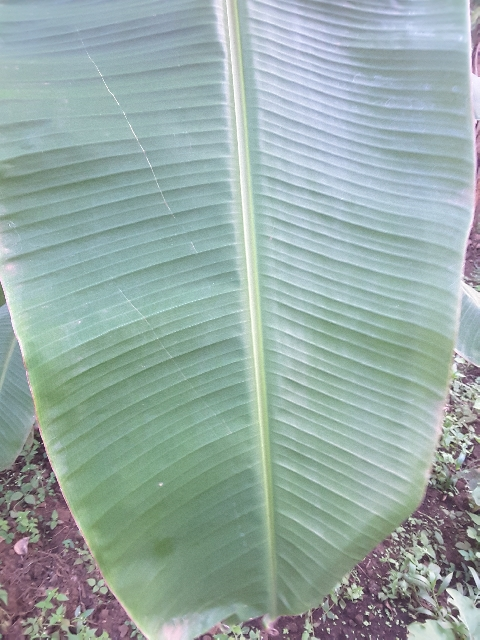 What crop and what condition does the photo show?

banana, healthy
